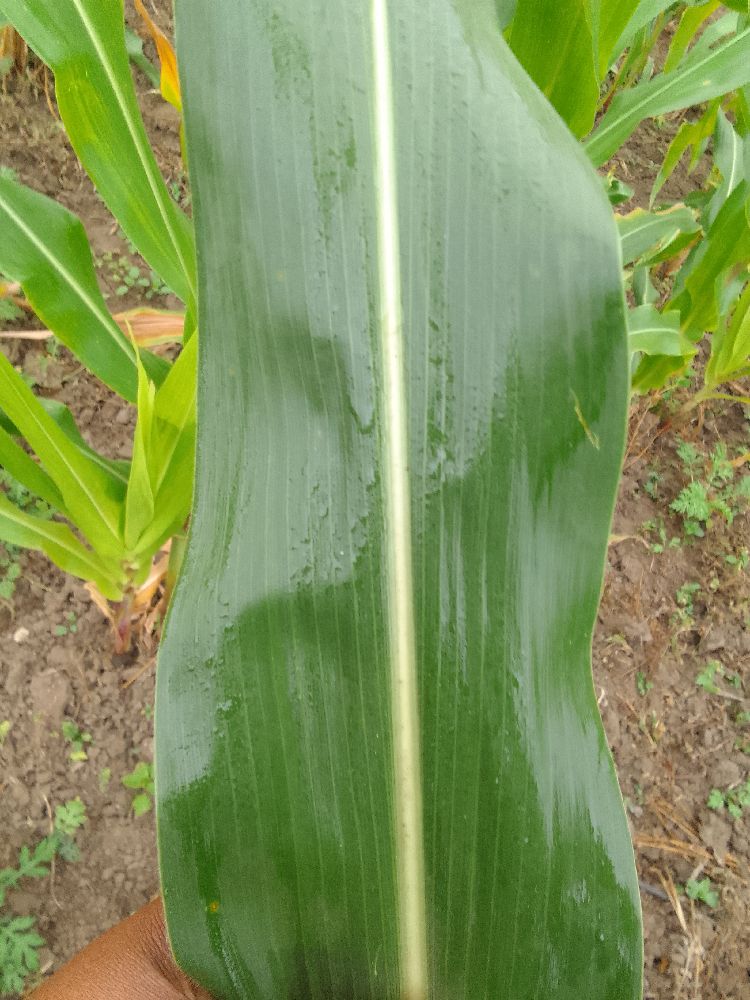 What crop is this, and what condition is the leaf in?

maize, healthy
